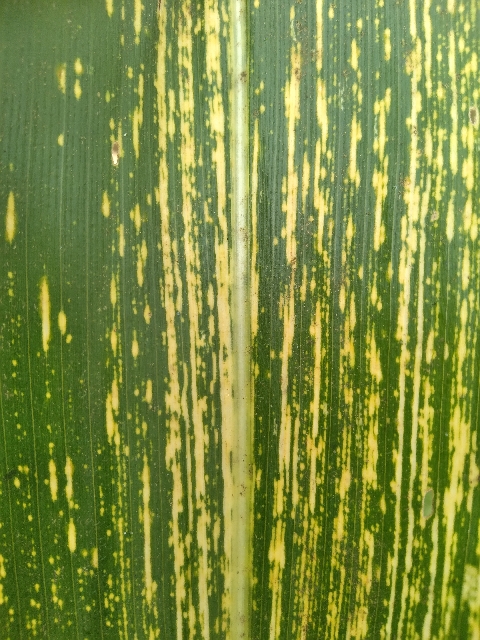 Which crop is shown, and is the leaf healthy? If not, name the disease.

maize, maize streak virus
